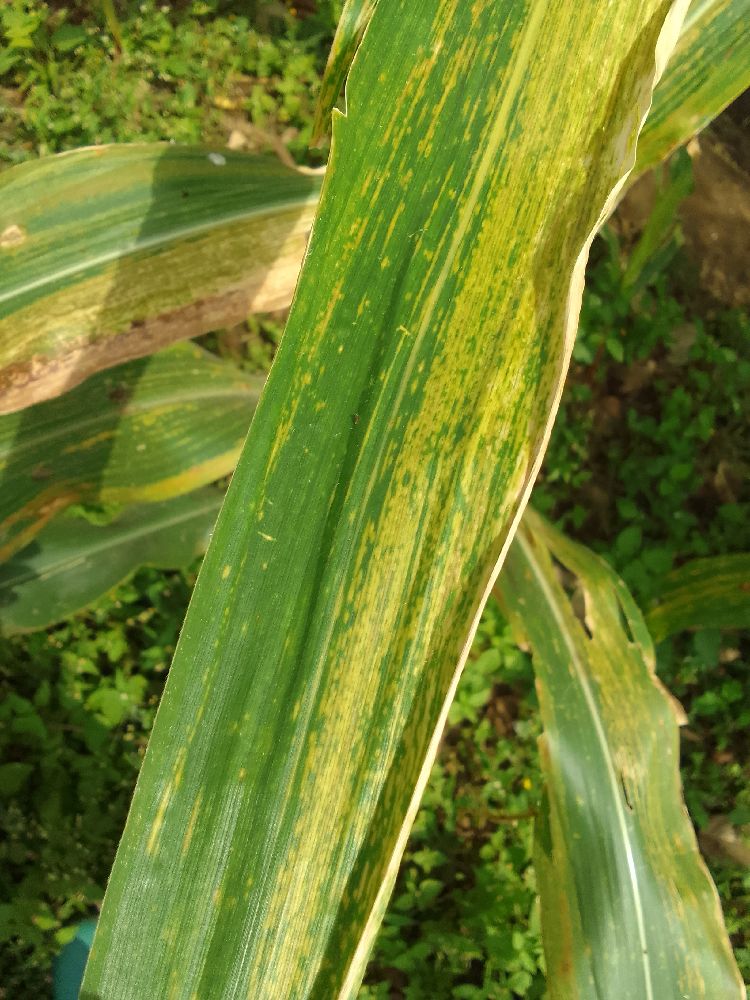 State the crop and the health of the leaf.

maize, maize lethal necrosis
